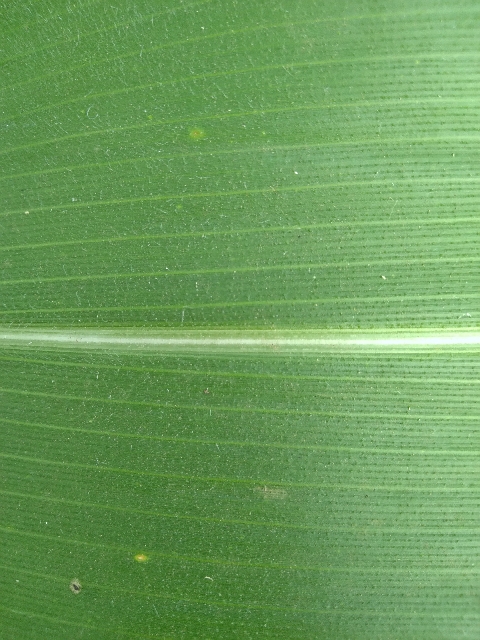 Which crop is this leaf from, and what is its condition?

maize, healthy
